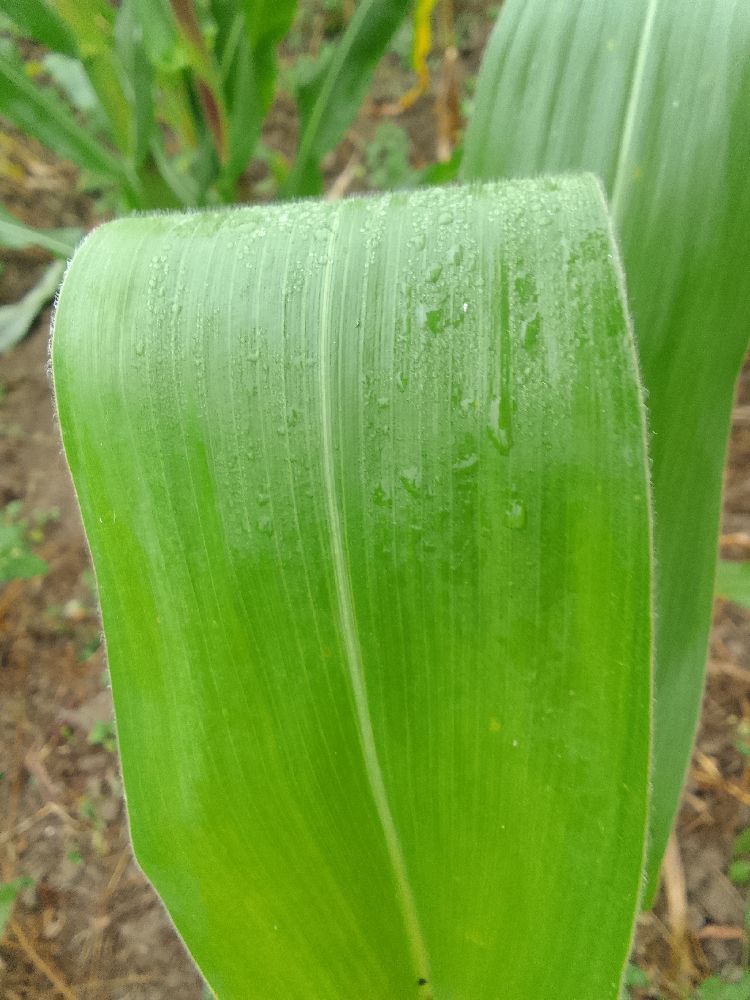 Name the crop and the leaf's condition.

maize, healthy
